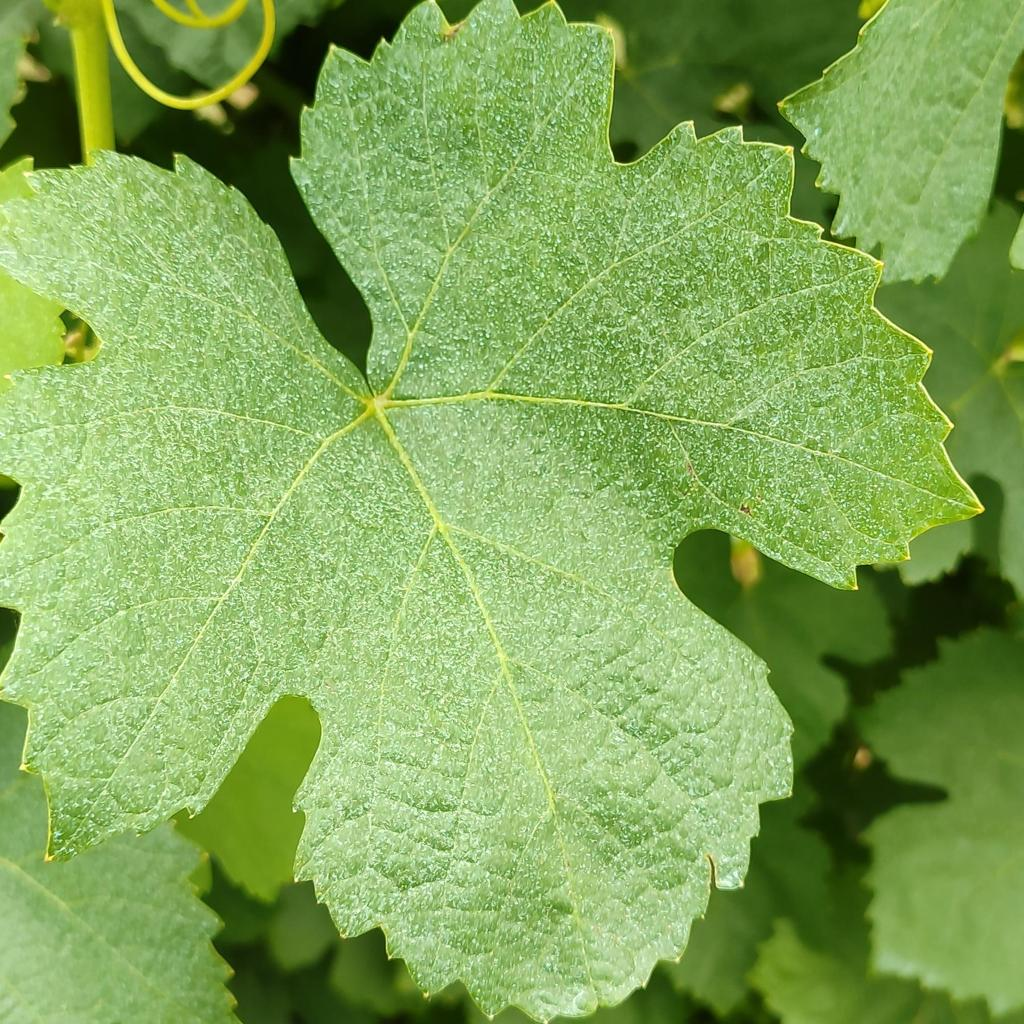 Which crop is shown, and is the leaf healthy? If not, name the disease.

grapevine, healthy
